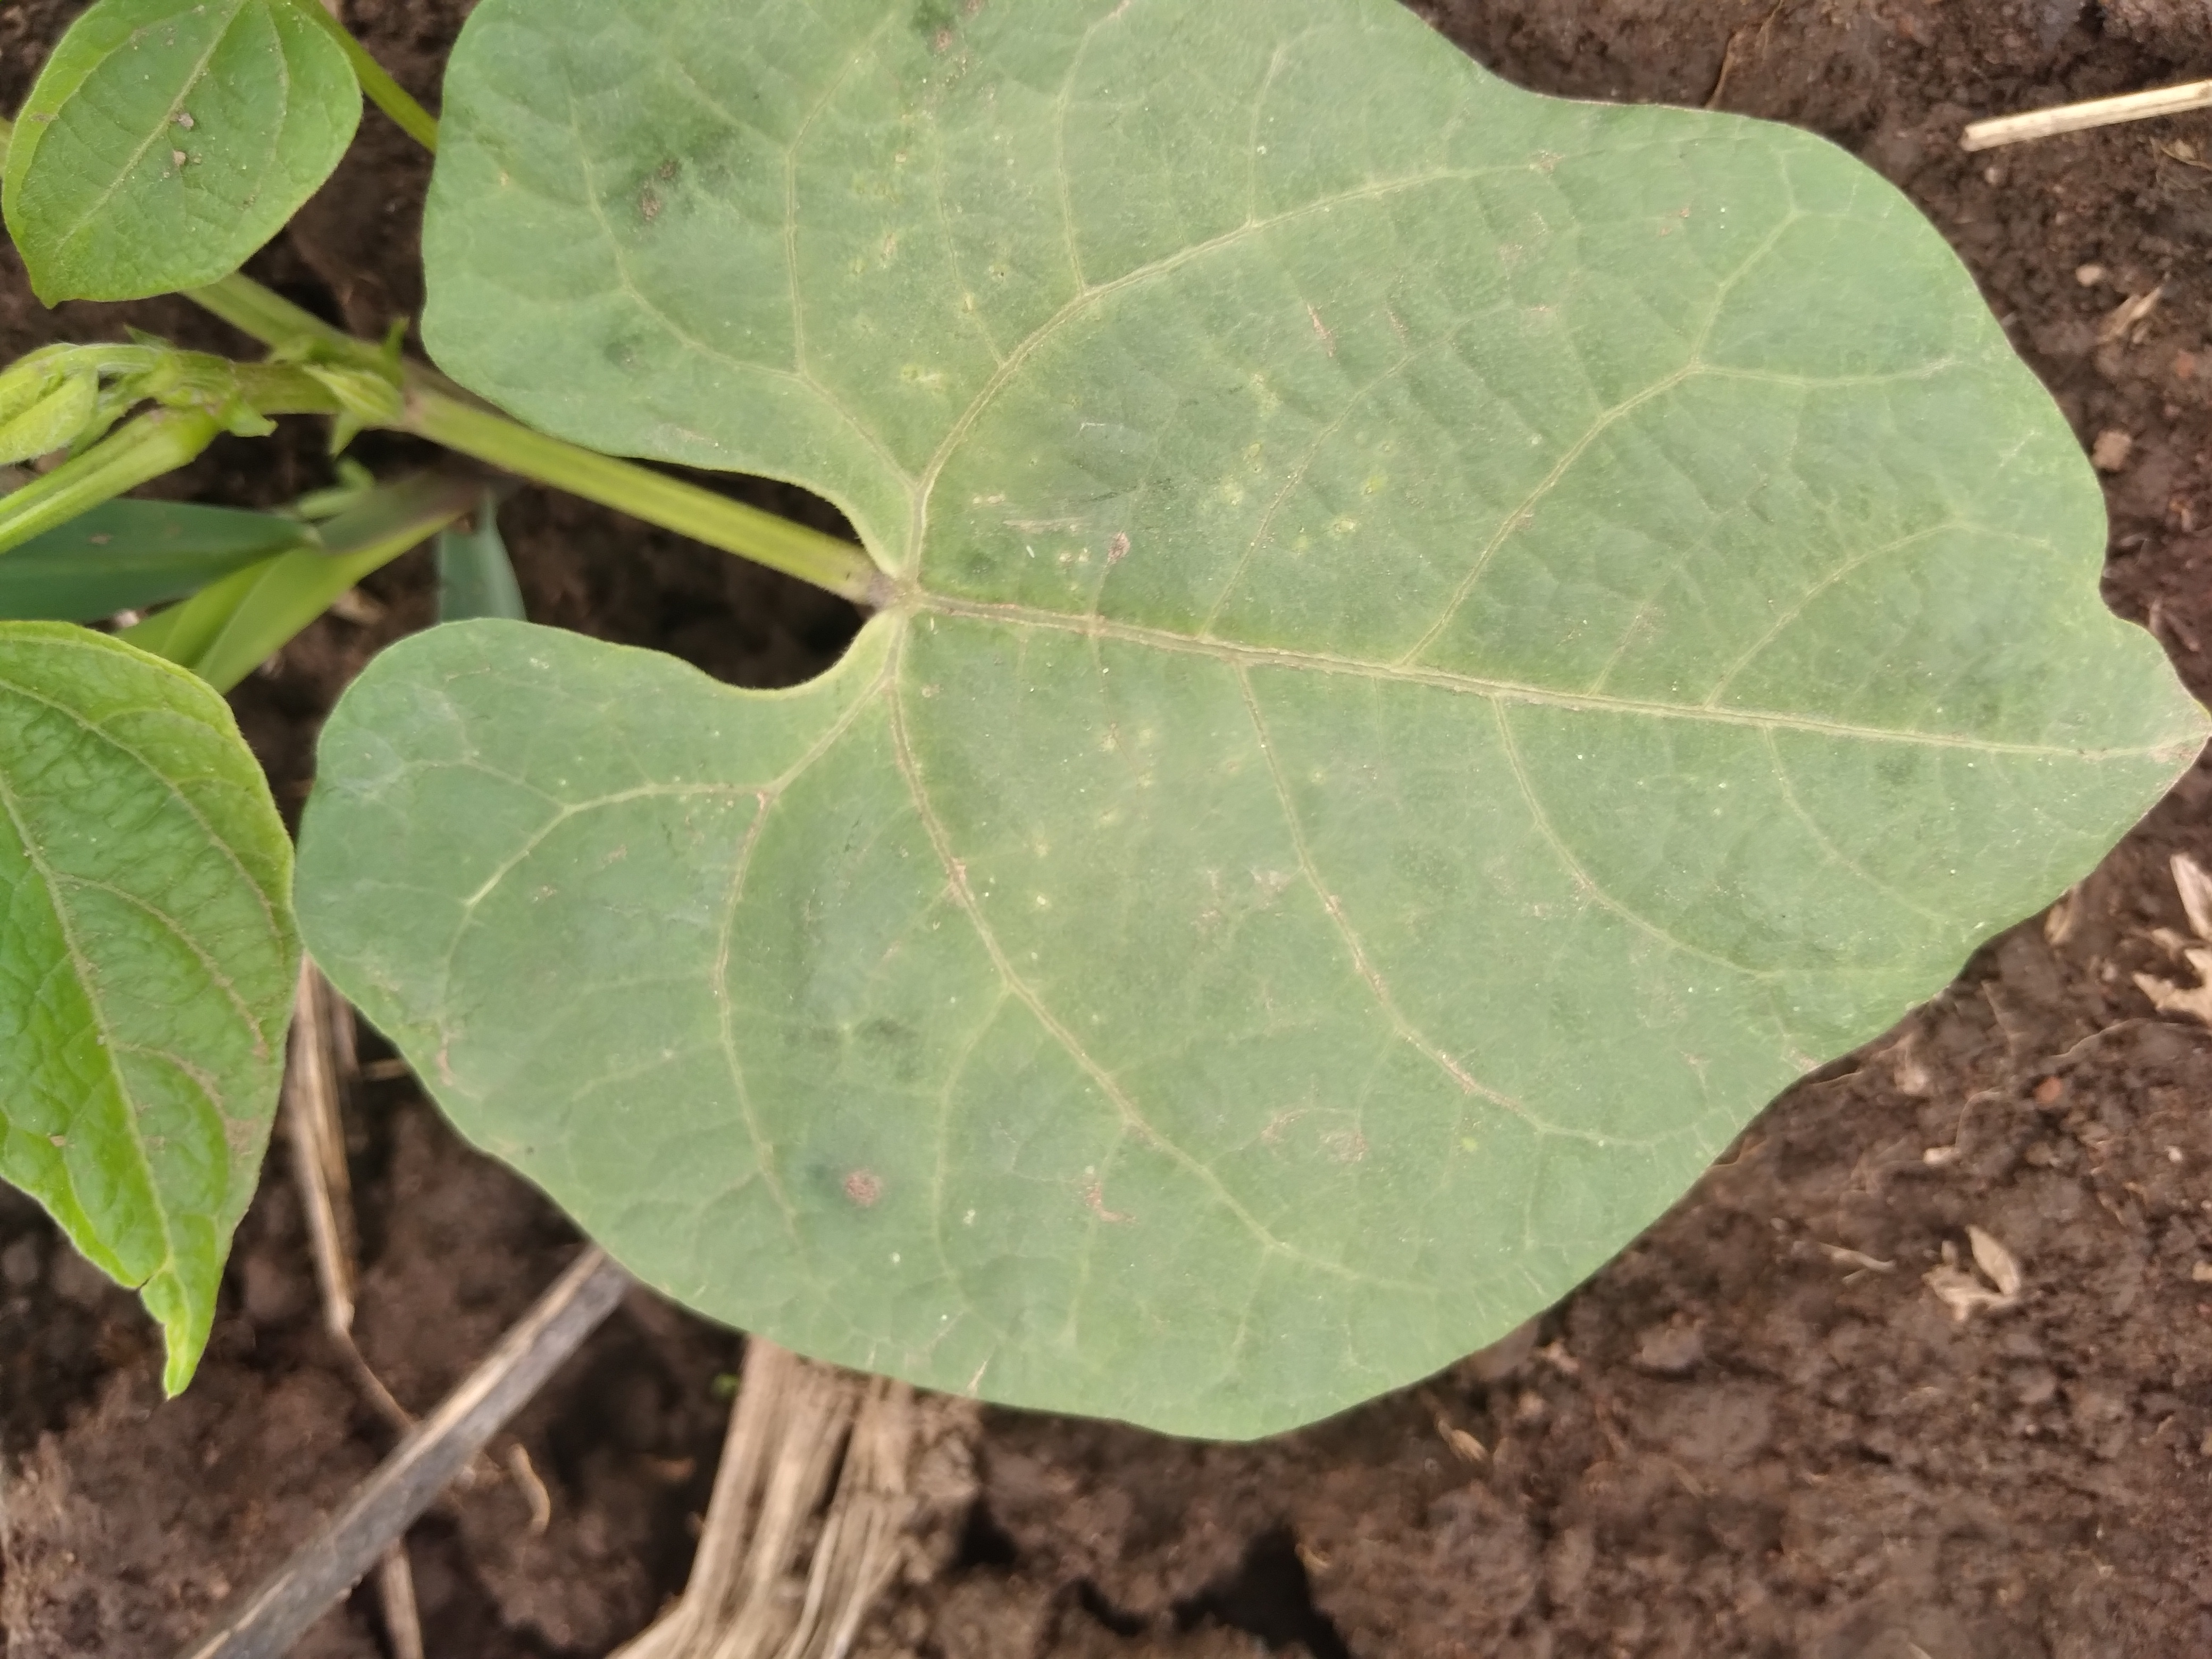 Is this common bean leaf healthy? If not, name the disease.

healthy
